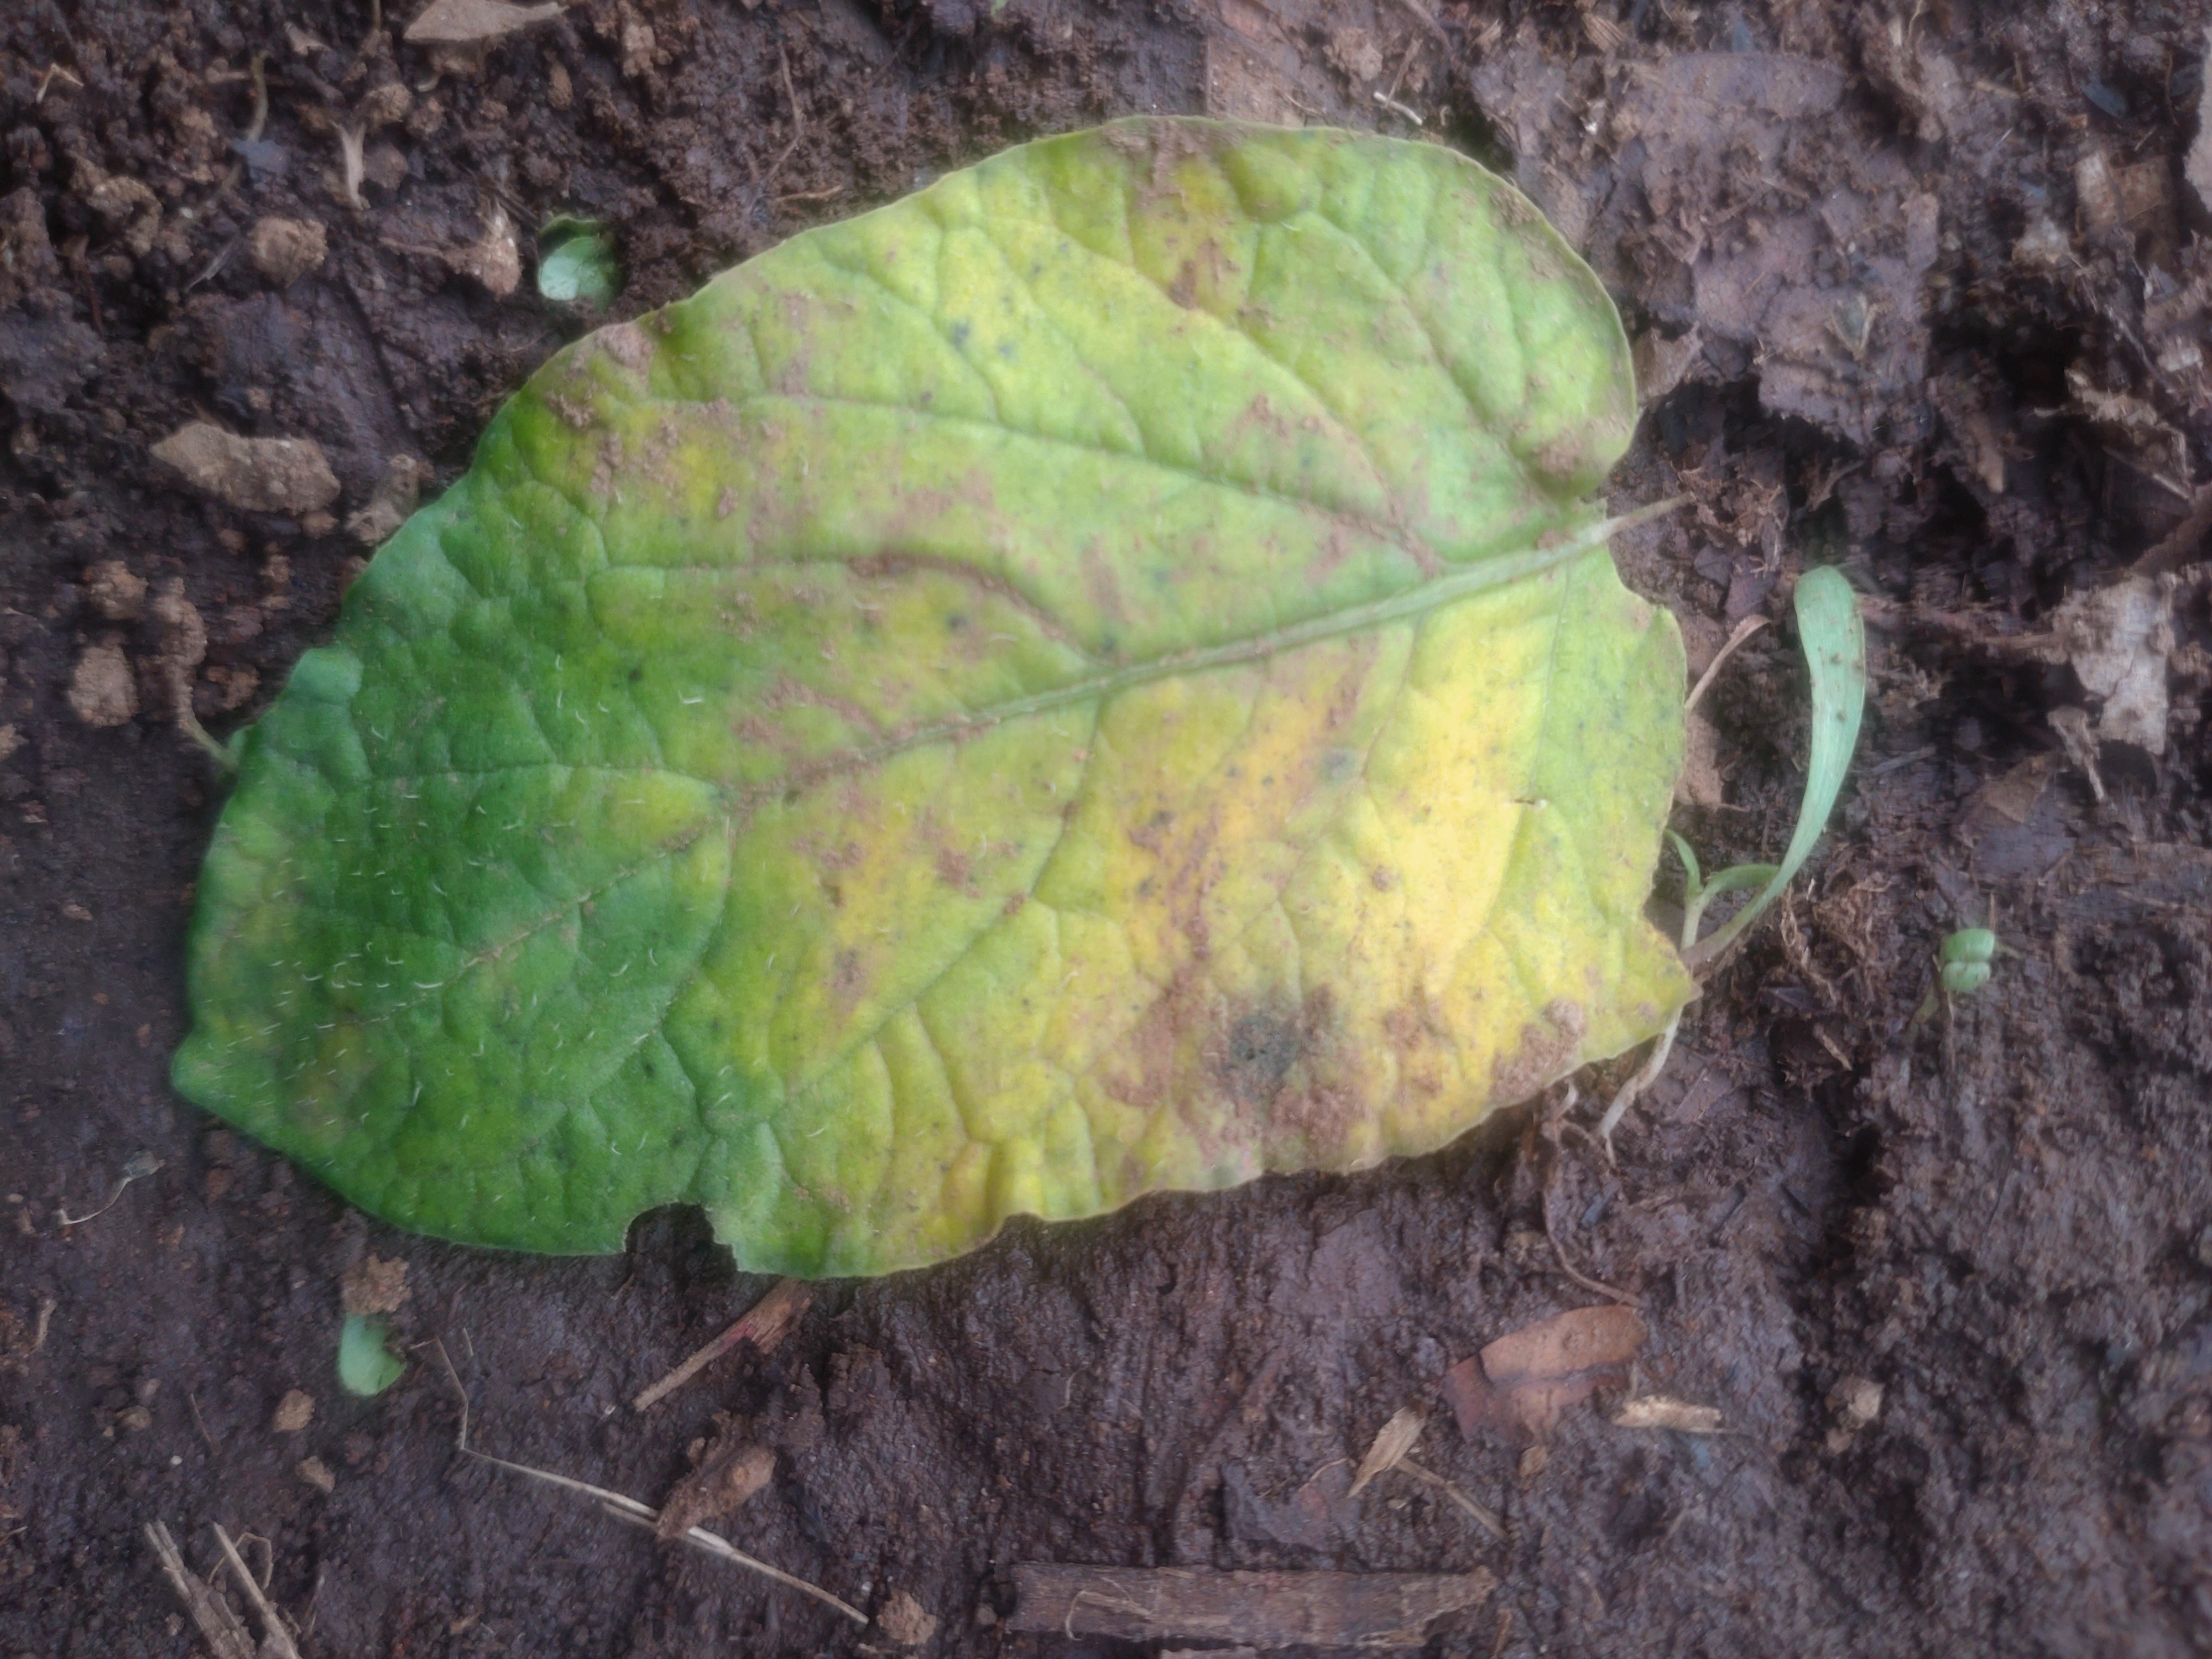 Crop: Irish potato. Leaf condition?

late blight
